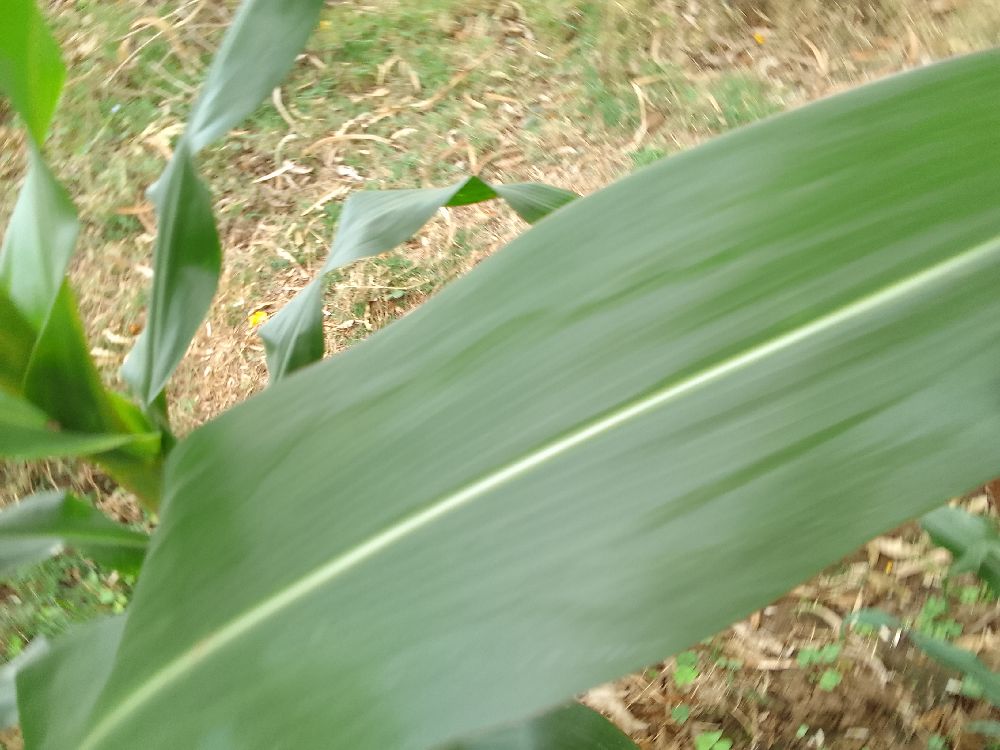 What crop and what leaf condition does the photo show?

maize, healthy
